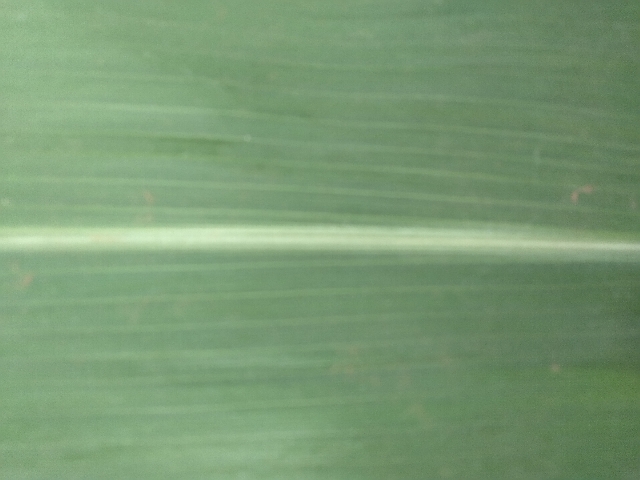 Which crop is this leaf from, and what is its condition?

maize, healthy
